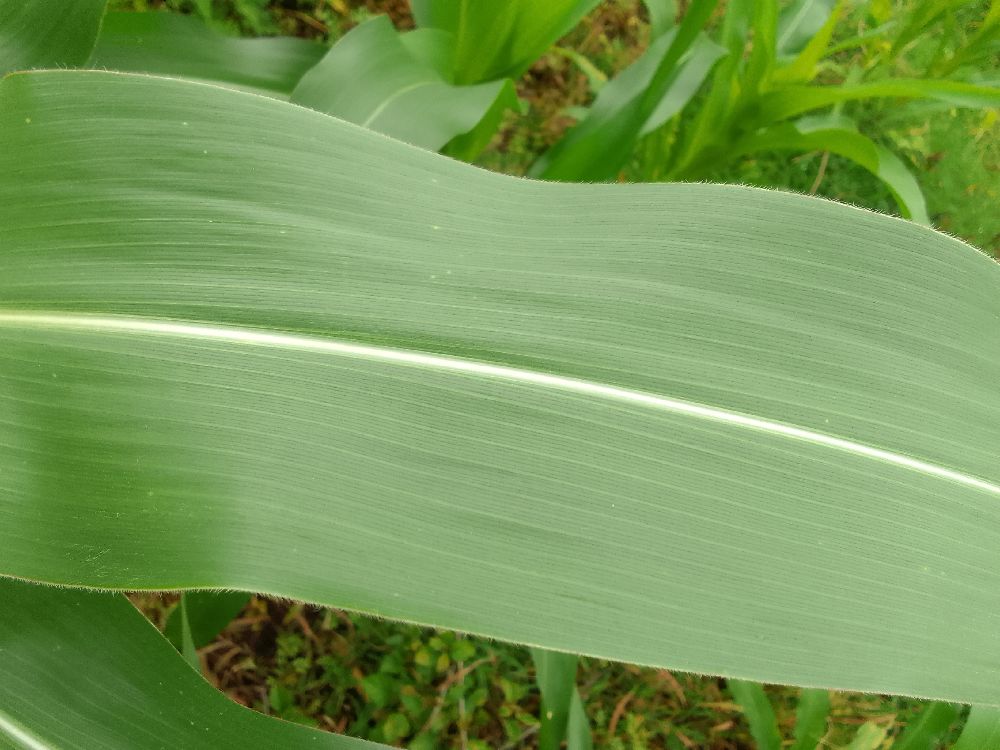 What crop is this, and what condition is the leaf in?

maize, healthy
